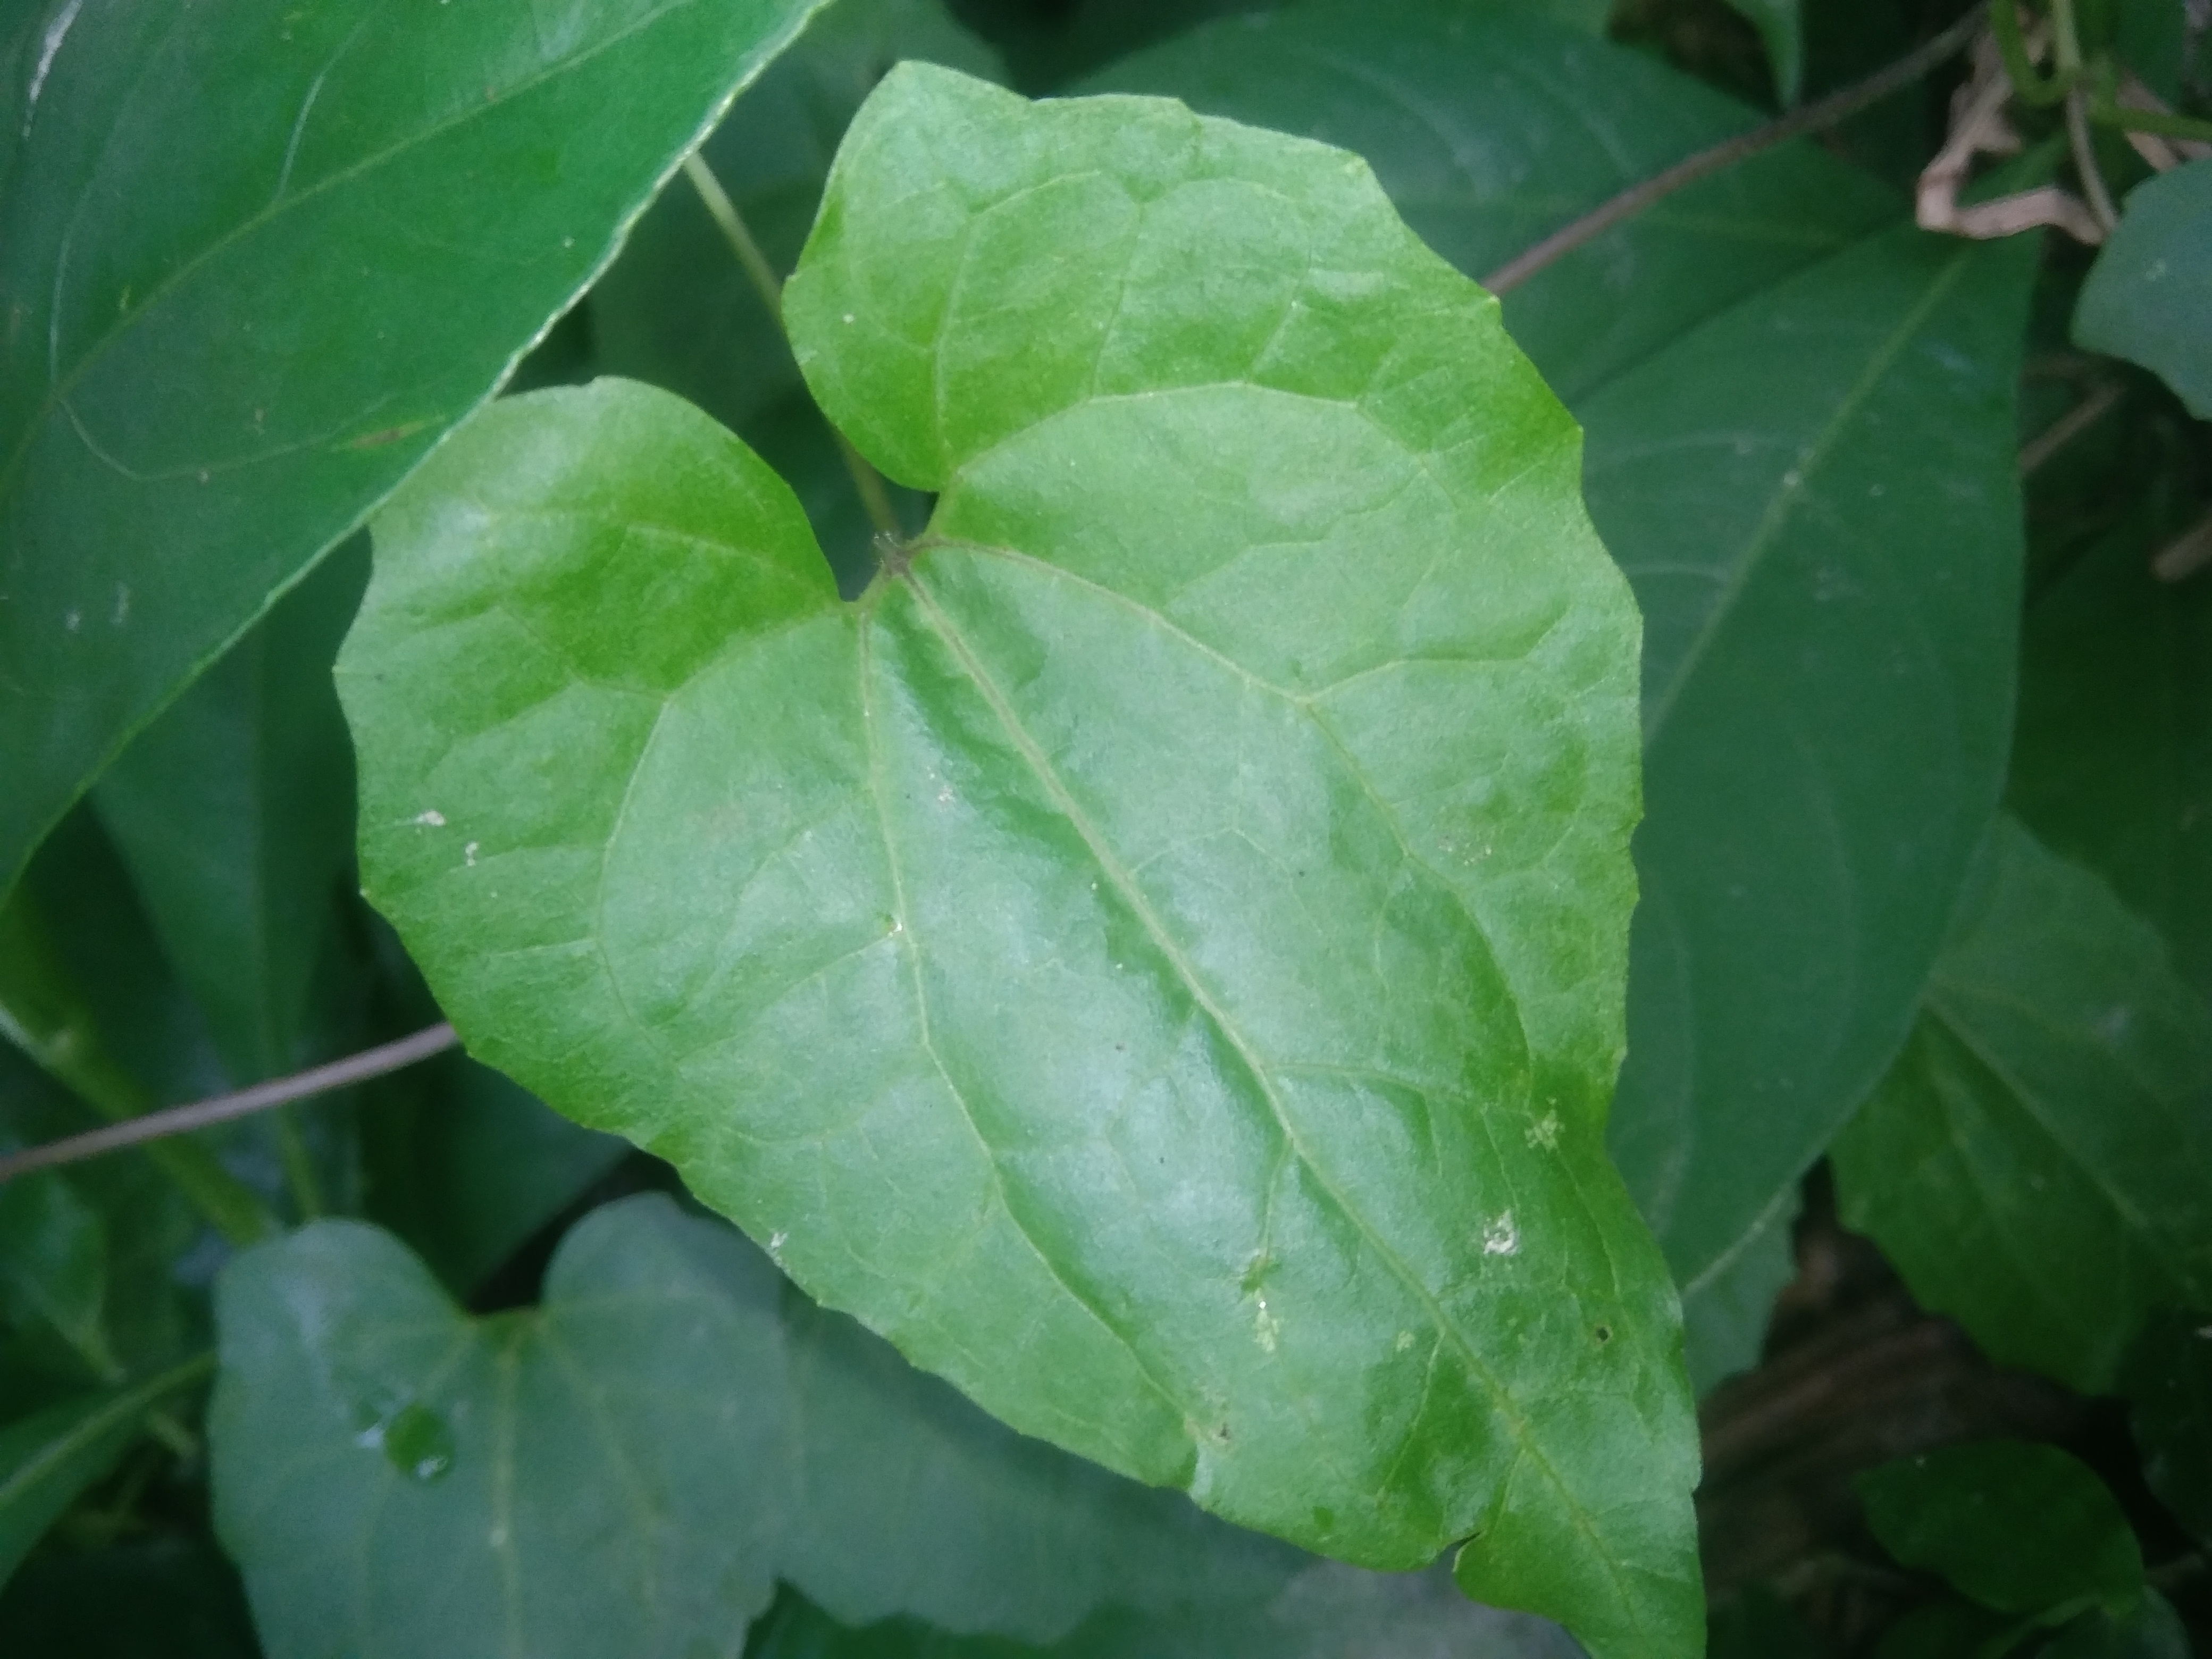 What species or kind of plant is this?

bitter vine
